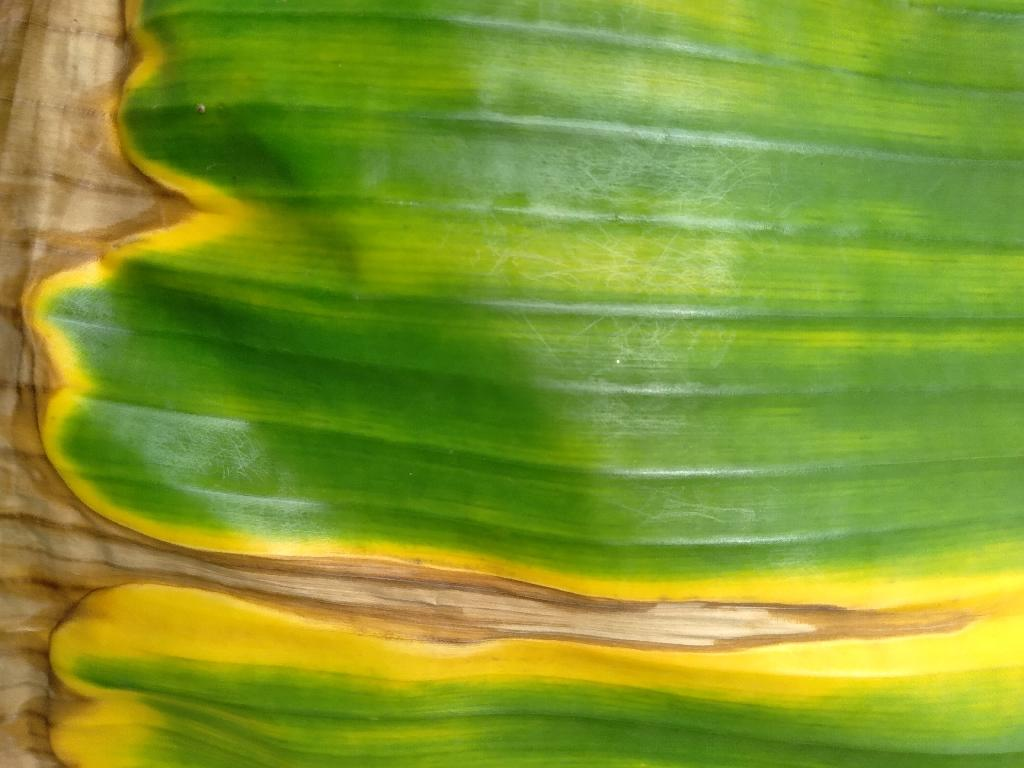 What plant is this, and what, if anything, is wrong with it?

banana, fusarium wilt race 1
